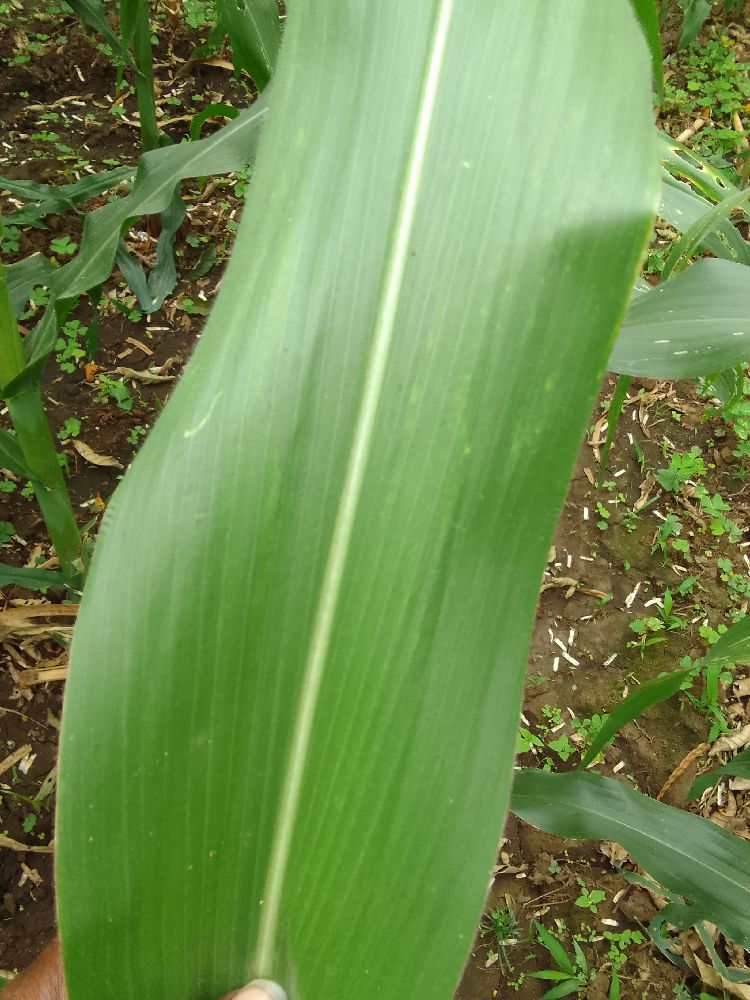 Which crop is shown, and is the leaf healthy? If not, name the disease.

maize, healthy
